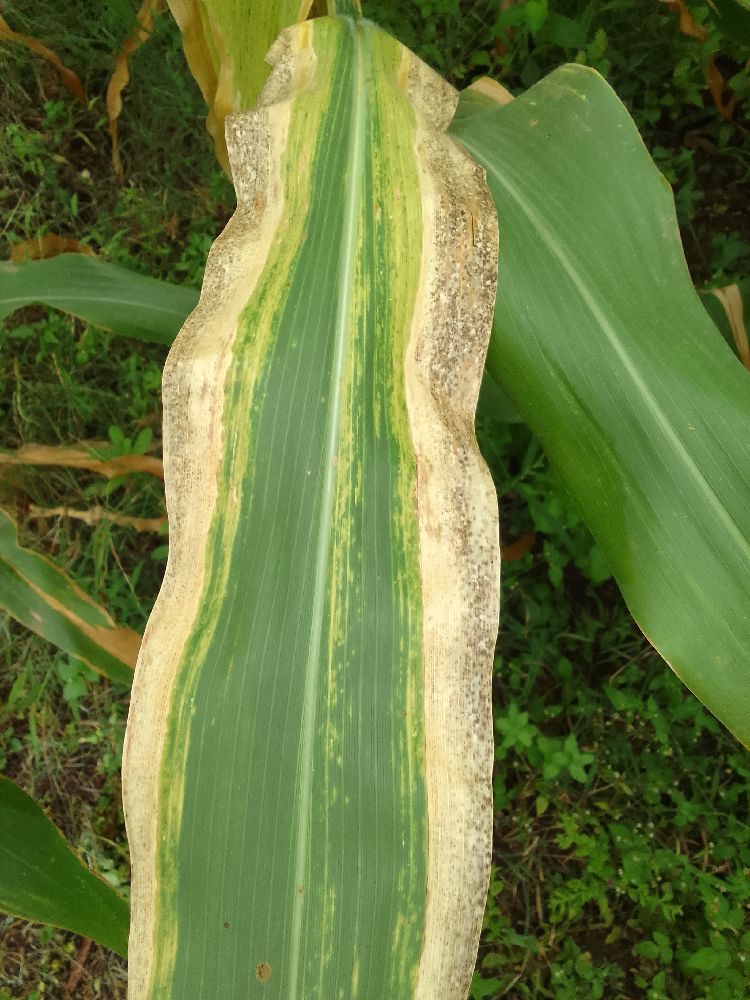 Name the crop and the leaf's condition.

maize, maize lethal necrosis
